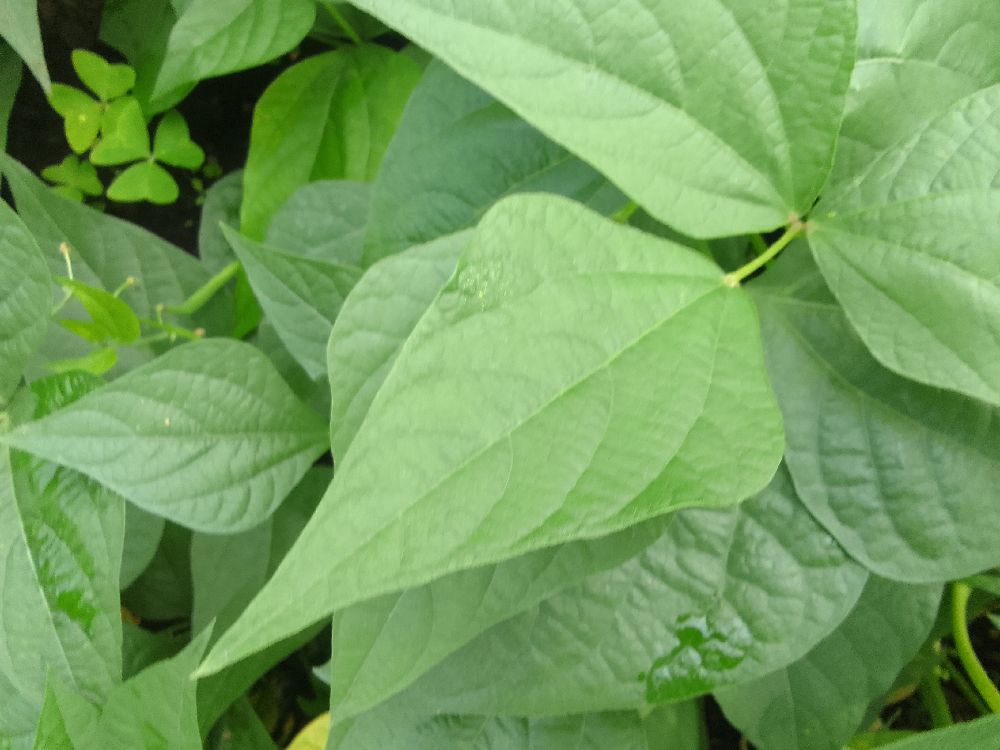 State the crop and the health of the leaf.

common bean, healthy
